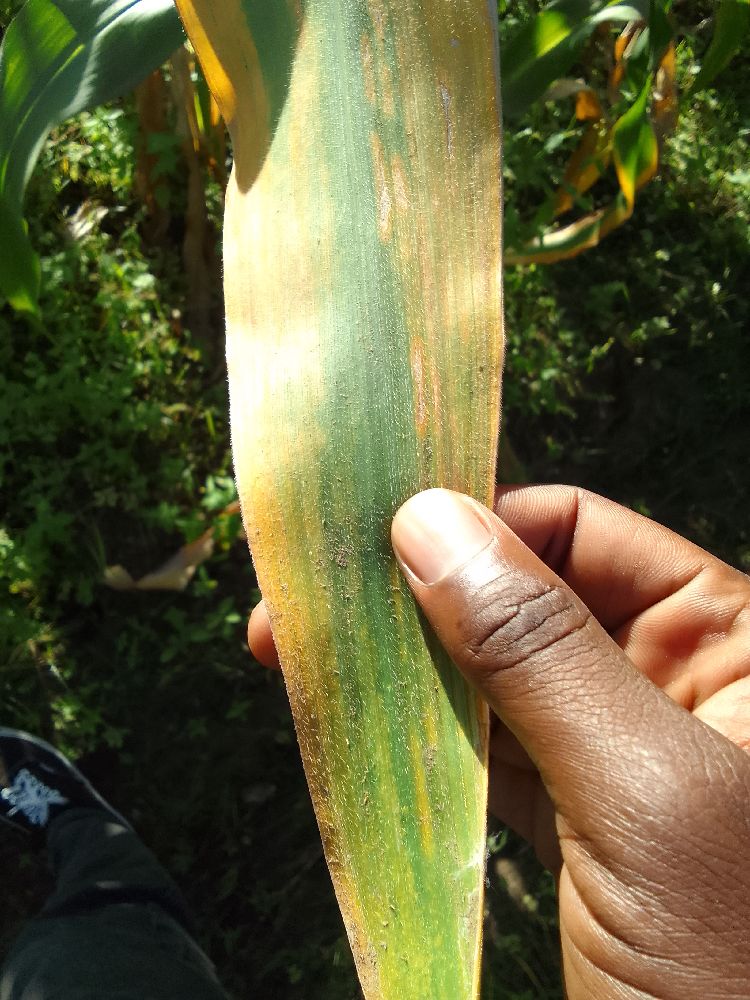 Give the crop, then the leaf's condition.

maize, maize lethal necrosis
